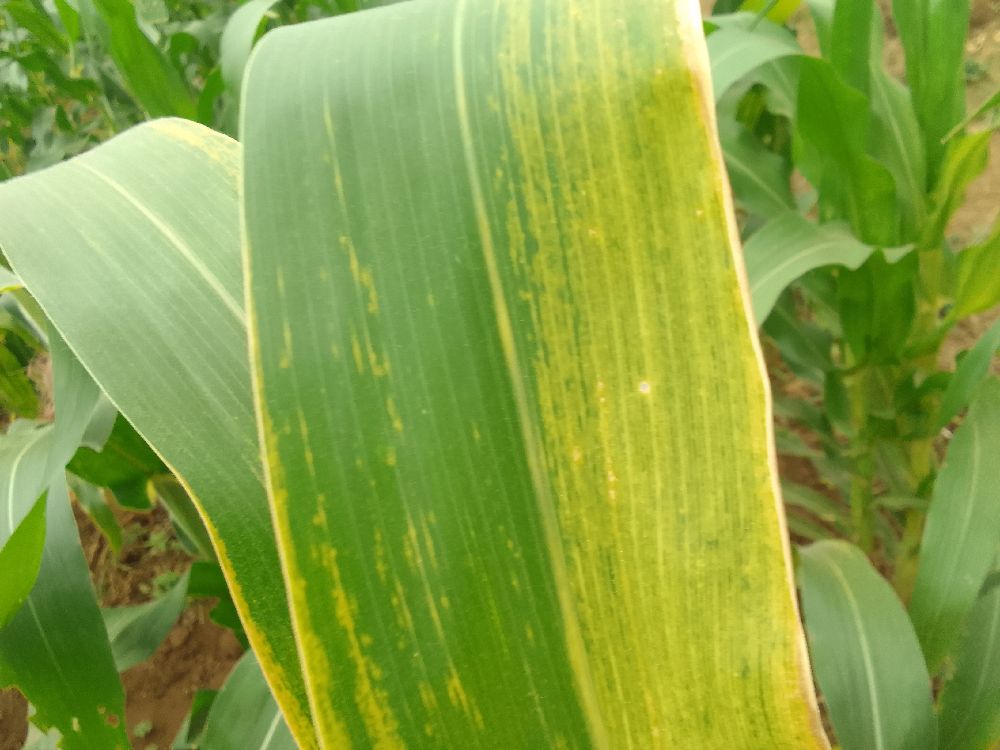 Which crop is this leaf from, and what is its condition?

maize, maize lethal necrosis
